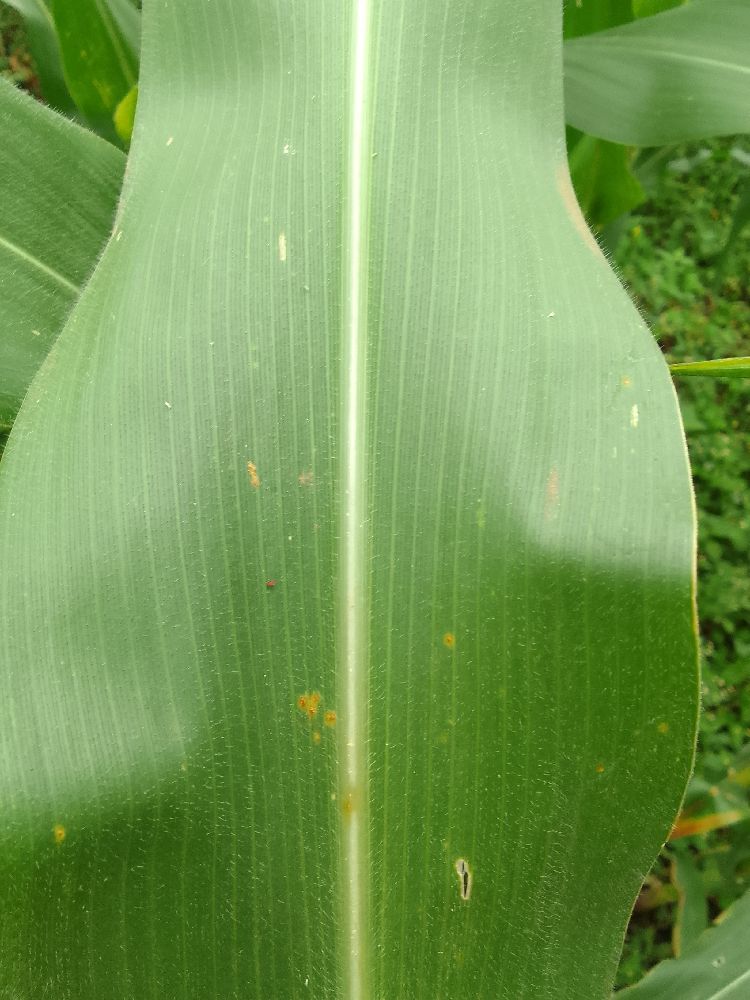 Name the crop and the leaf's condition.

maize, healthy
